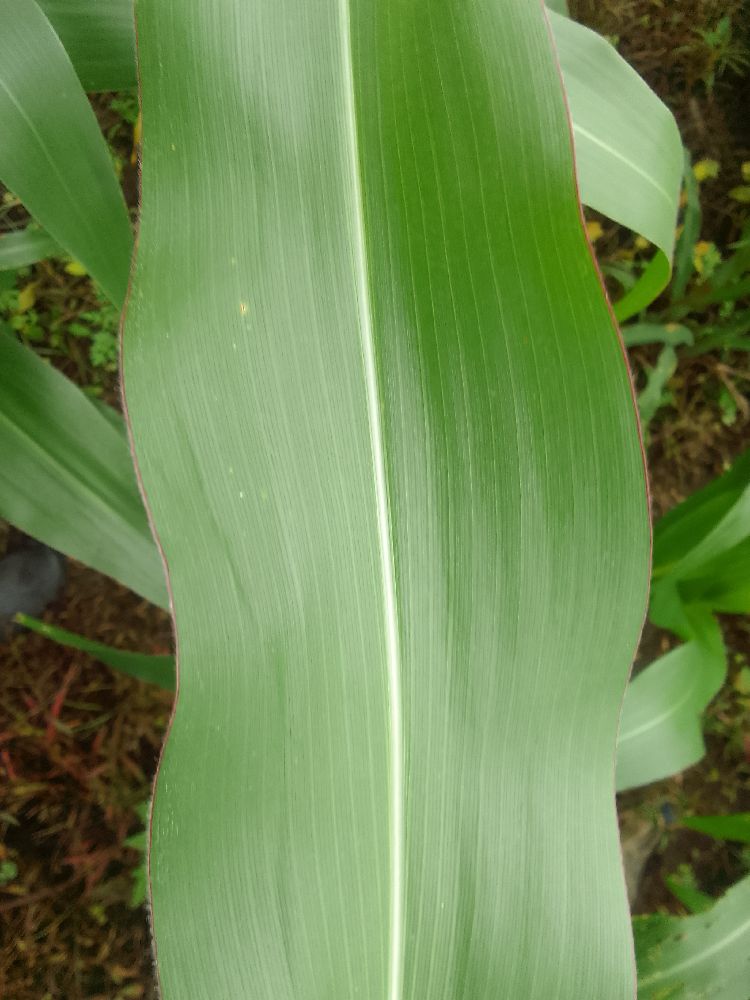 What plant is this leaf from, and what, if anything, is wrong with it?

maize, healthy
